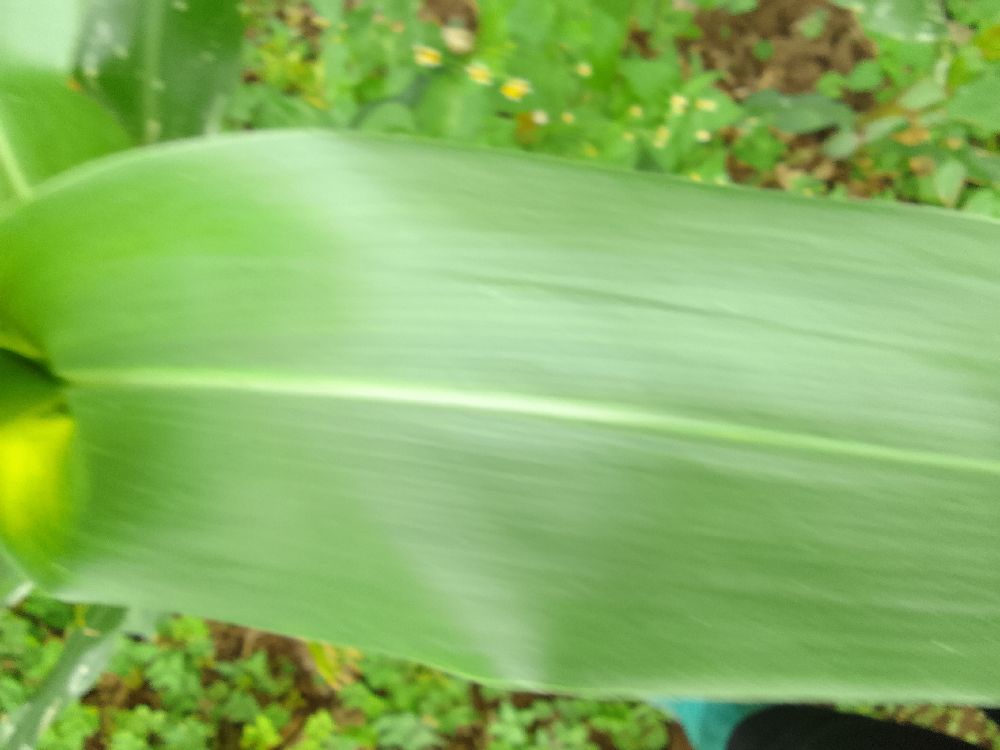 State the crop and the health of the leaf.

maize, healthy
